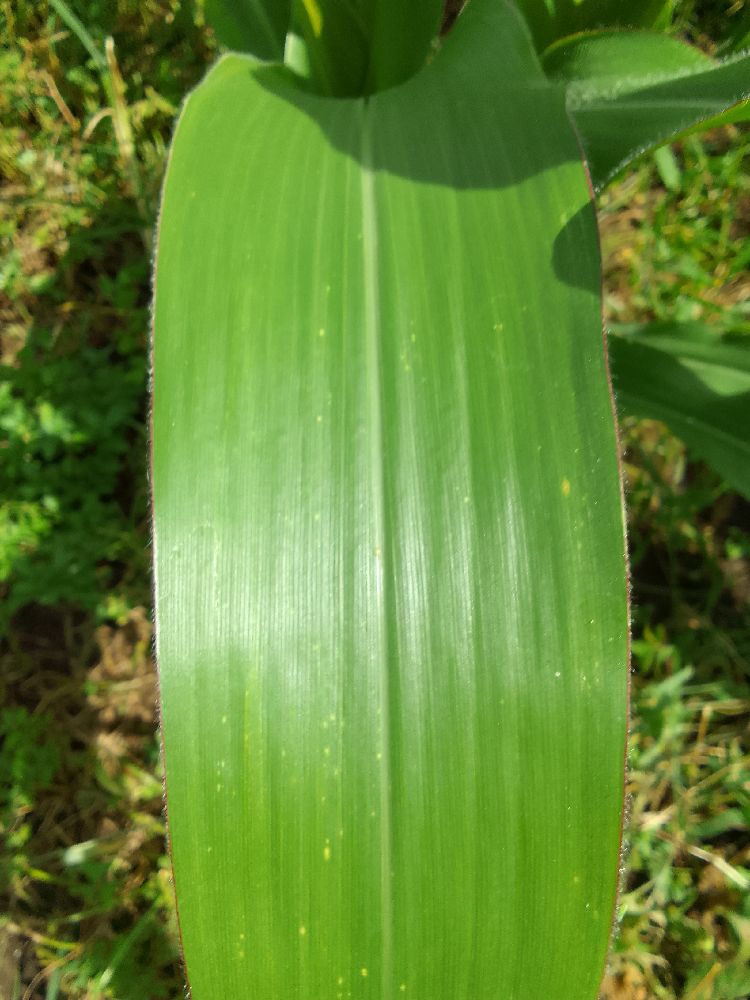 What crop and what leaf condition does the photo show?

maize, healthy
